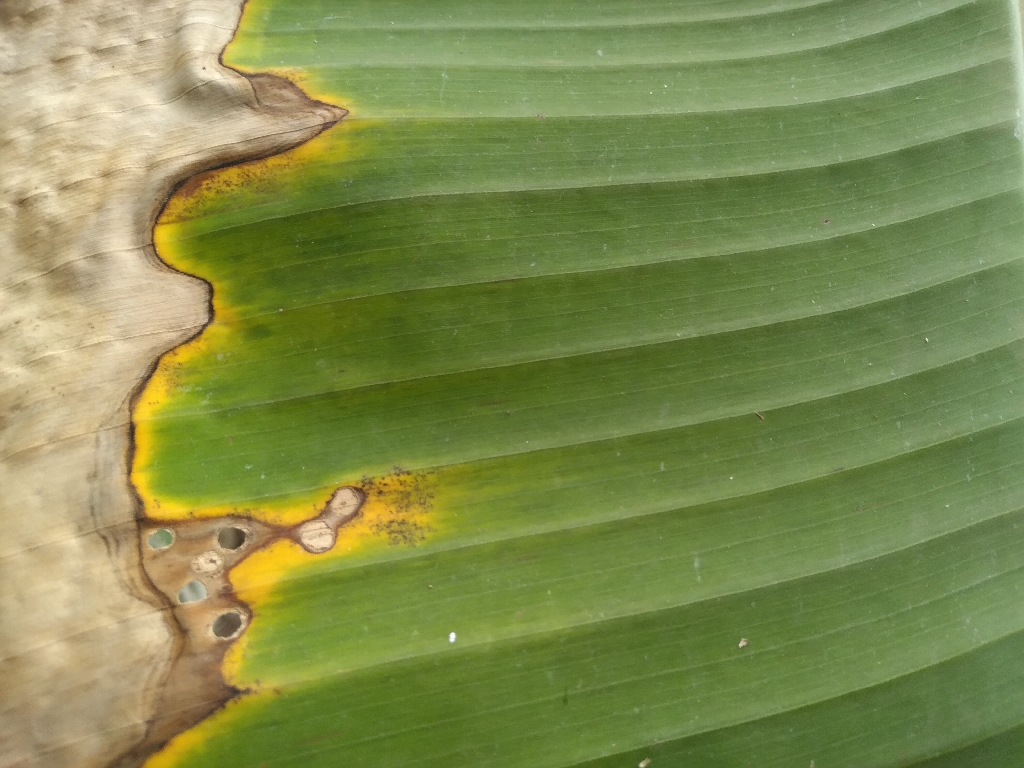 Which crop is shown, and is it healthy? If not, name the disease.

banana, black sigatoka
